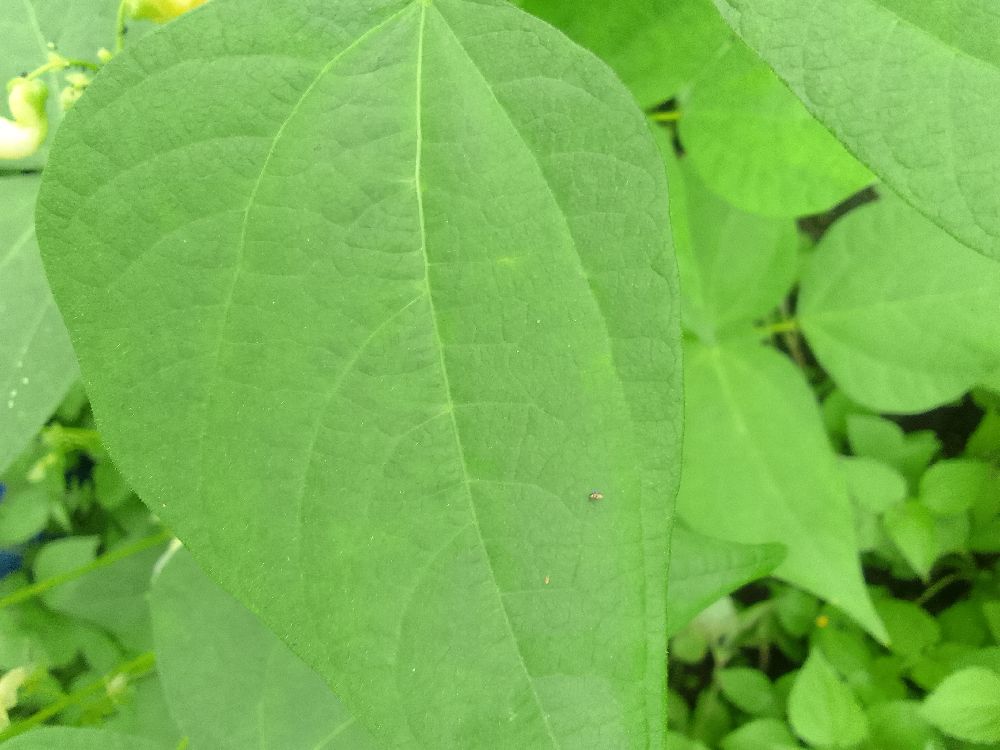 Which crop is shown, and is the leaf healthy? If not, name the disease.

common bean, healthy
